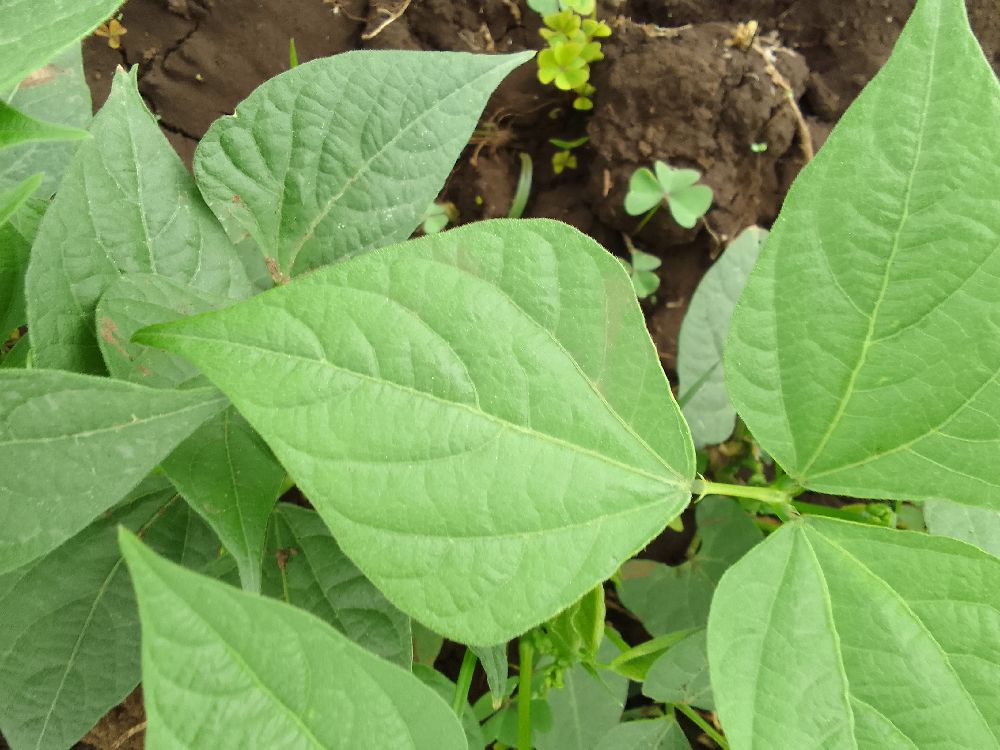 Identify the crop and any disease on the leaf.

common bean, healthy
